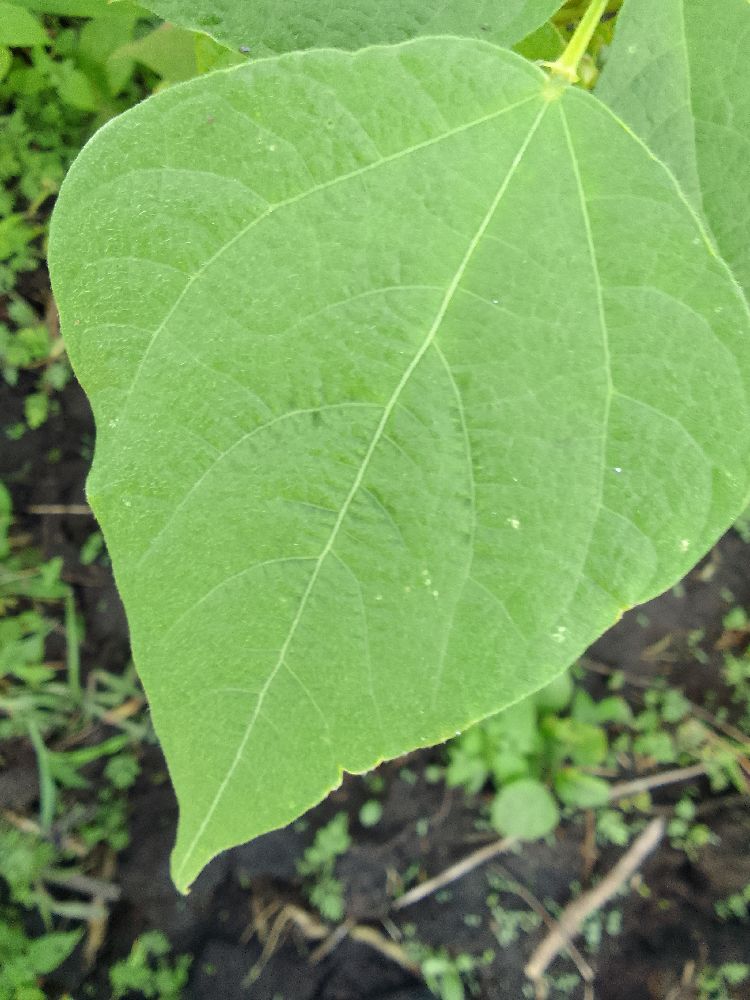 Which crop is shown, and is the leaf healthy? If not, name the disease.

common bean, healthy
